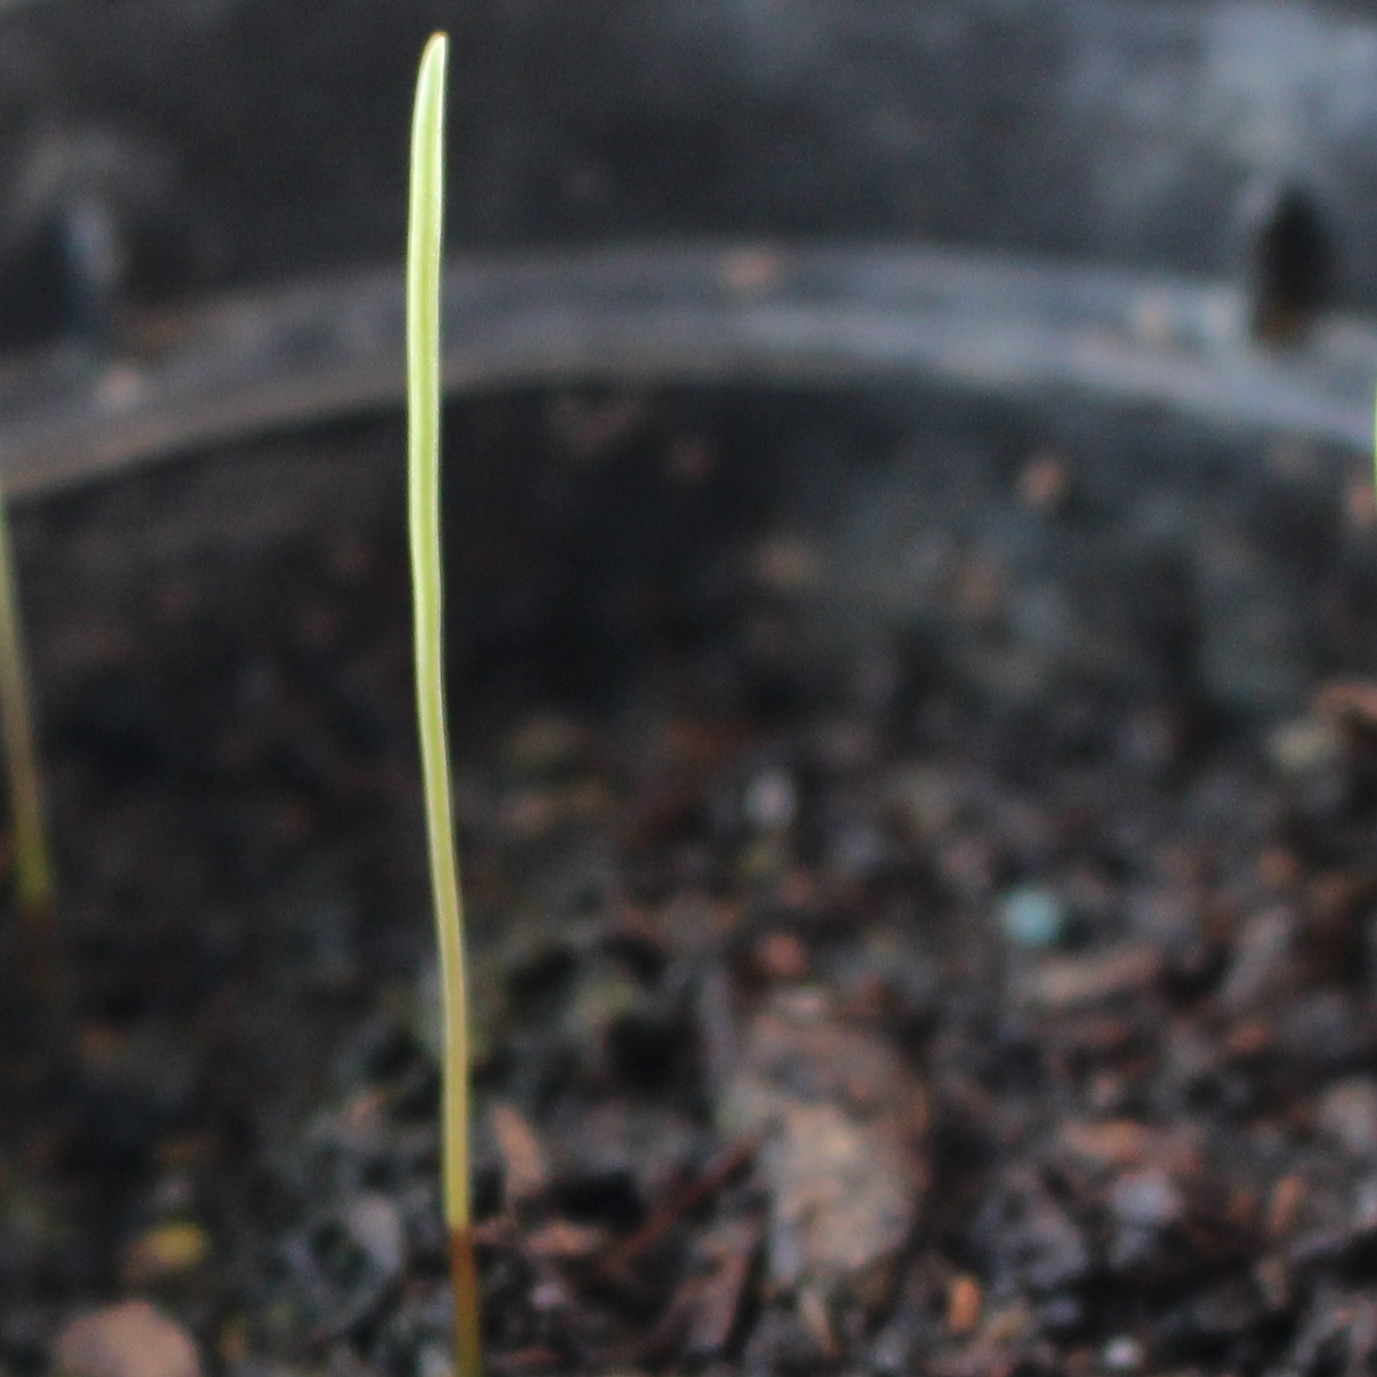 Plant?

Lolium multiflorum
